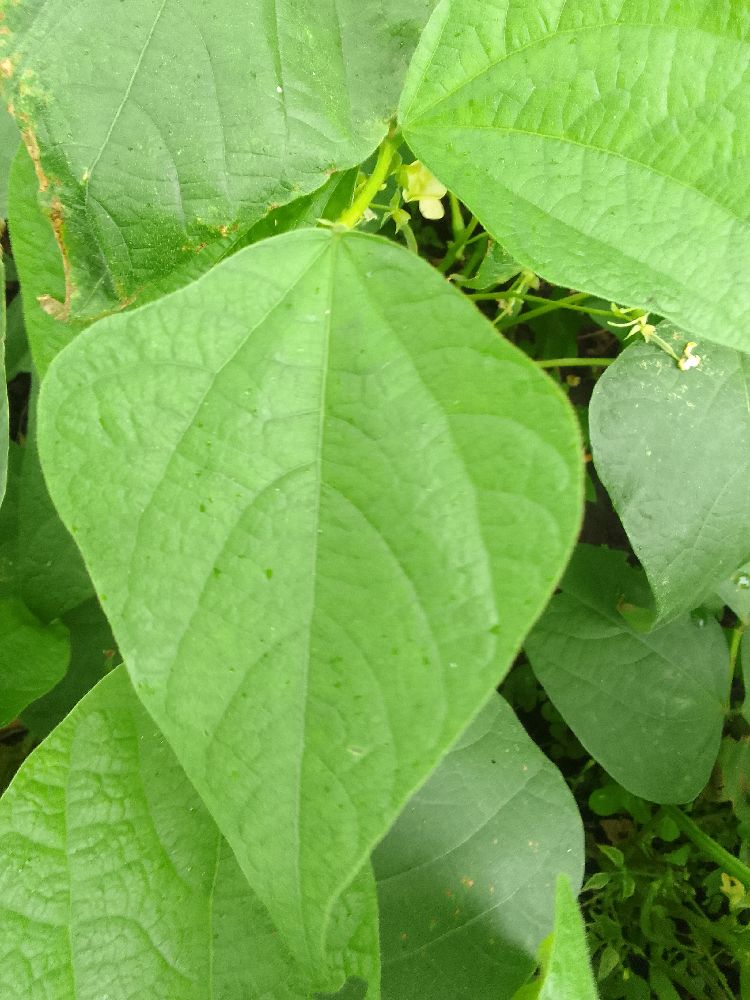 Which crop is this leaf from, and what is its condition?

common bean, healthy
